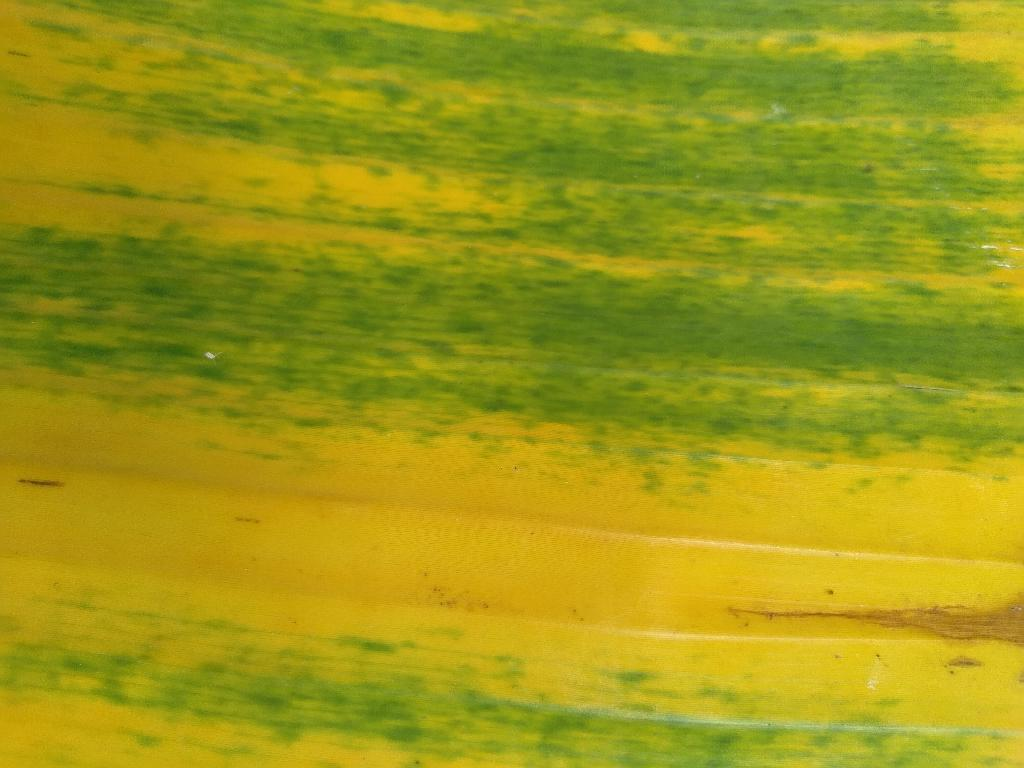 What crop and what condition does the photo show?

banana, fusarium wilt race 1
